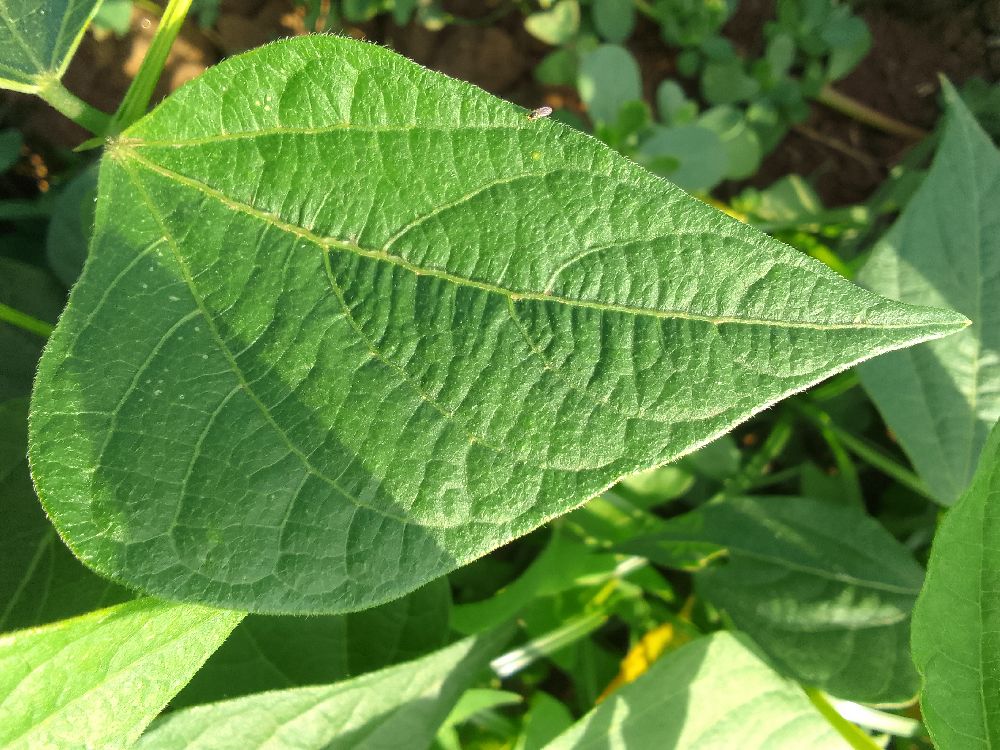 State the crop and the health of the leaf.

common bean, healthy
